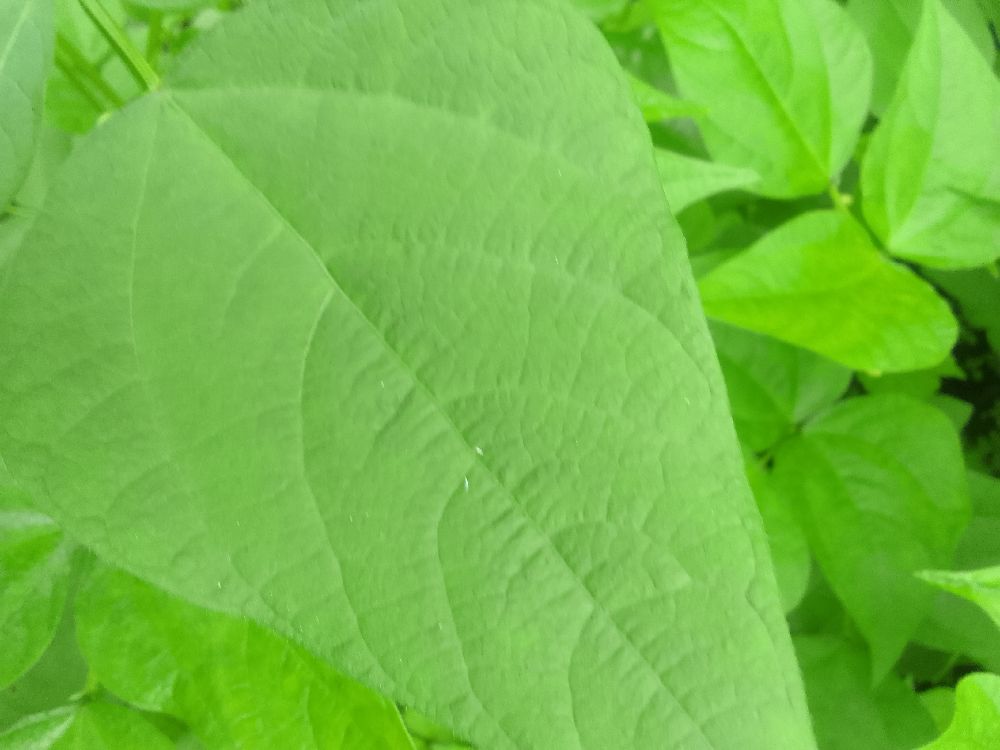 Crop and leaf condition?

common bean, healthy
